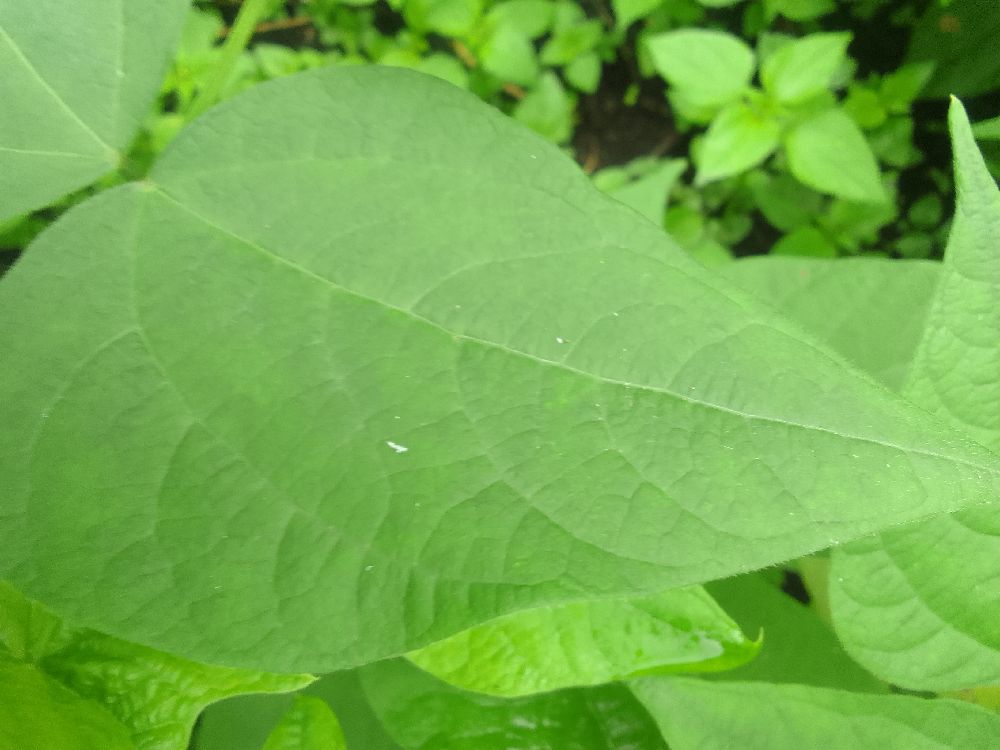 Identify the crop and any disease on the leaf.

common bean, healthy
